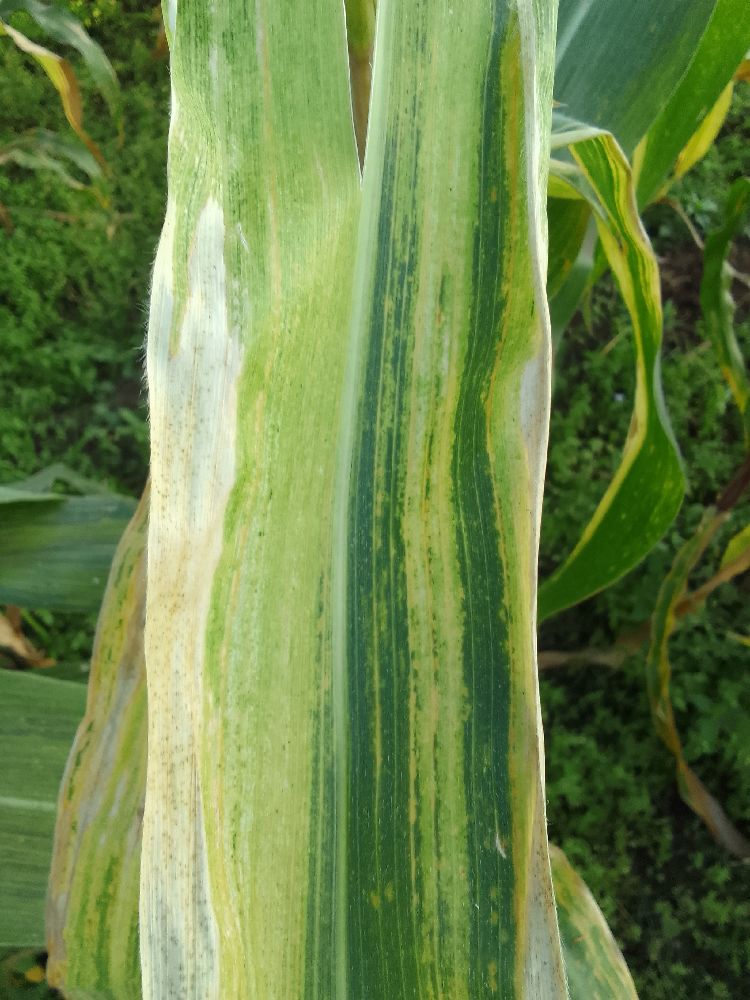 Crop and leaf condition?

maize, maize lethal necrosis
